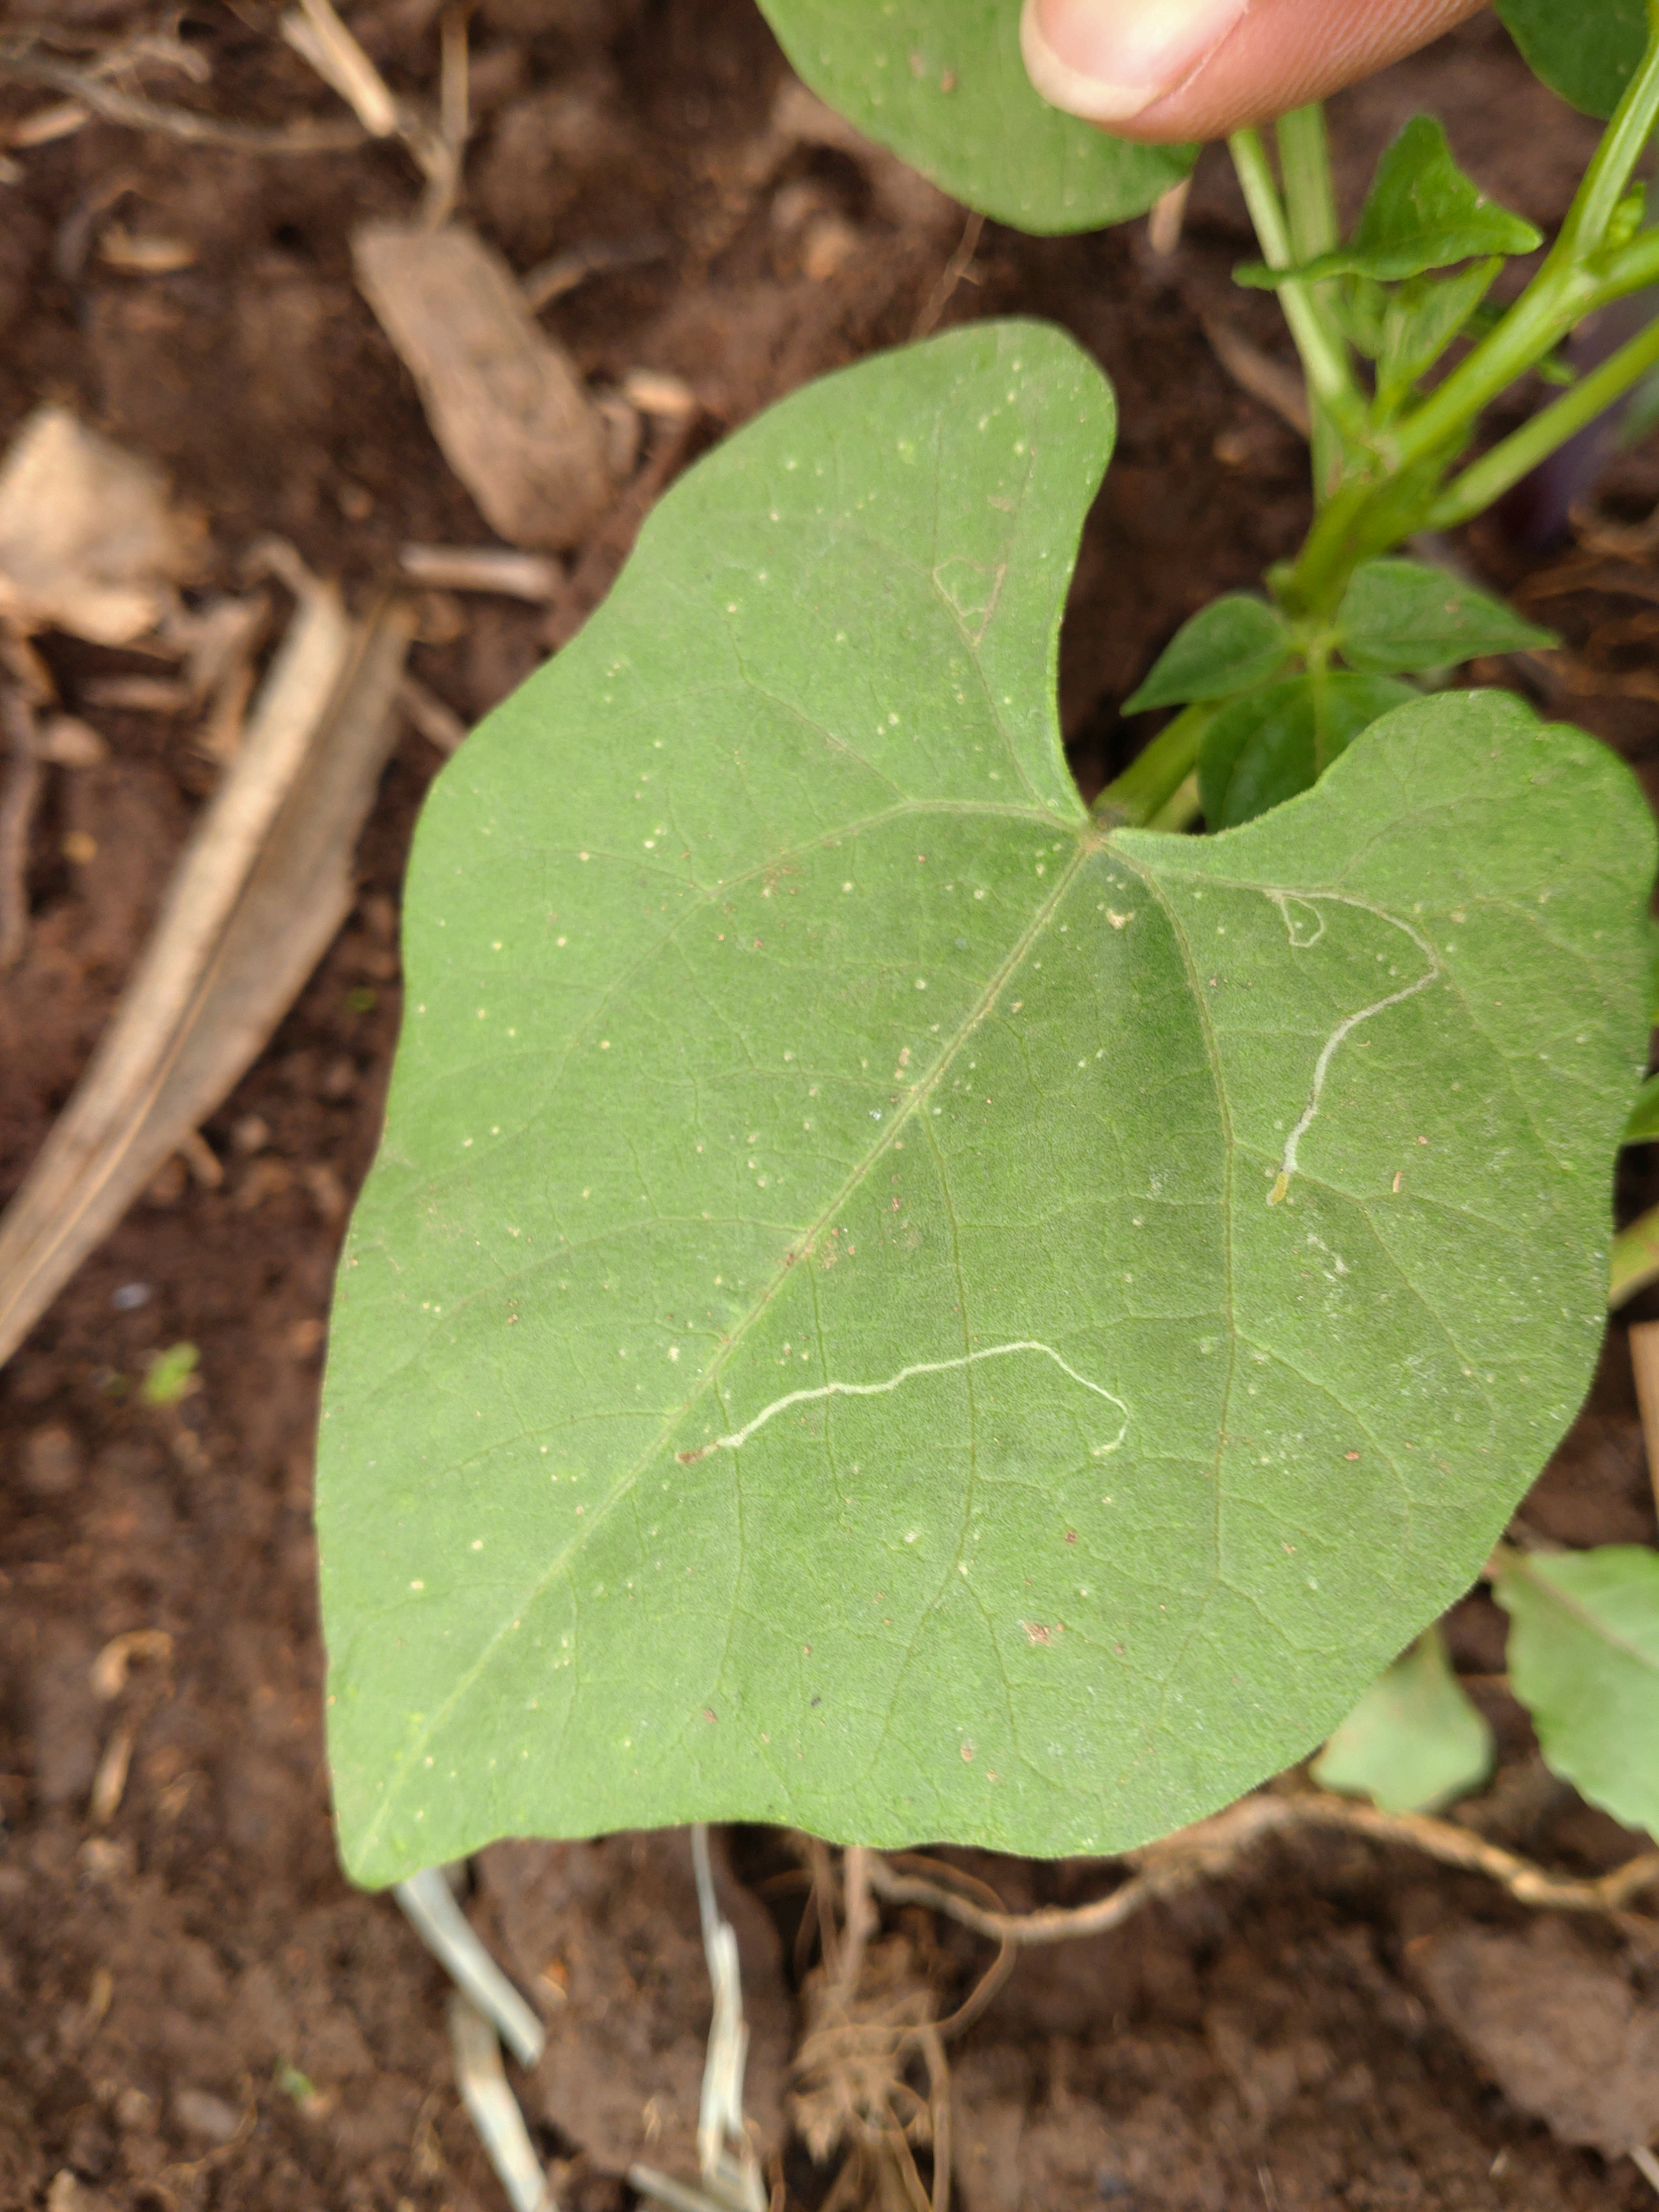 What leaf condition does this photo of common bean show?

healthy
